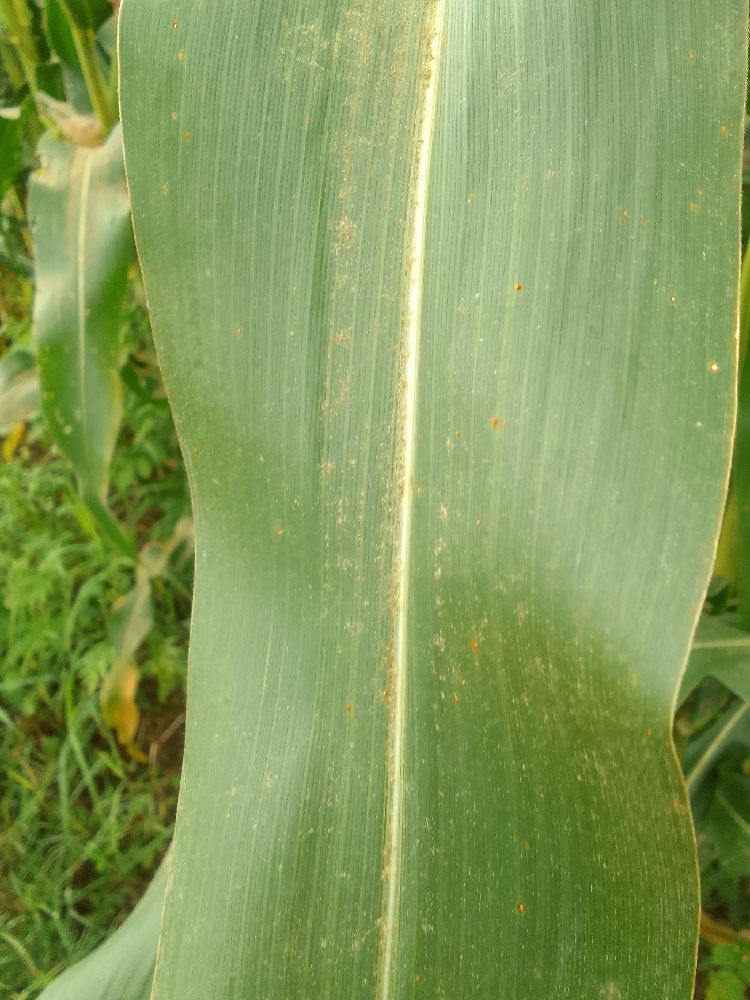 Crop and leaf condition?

maize, healthy
